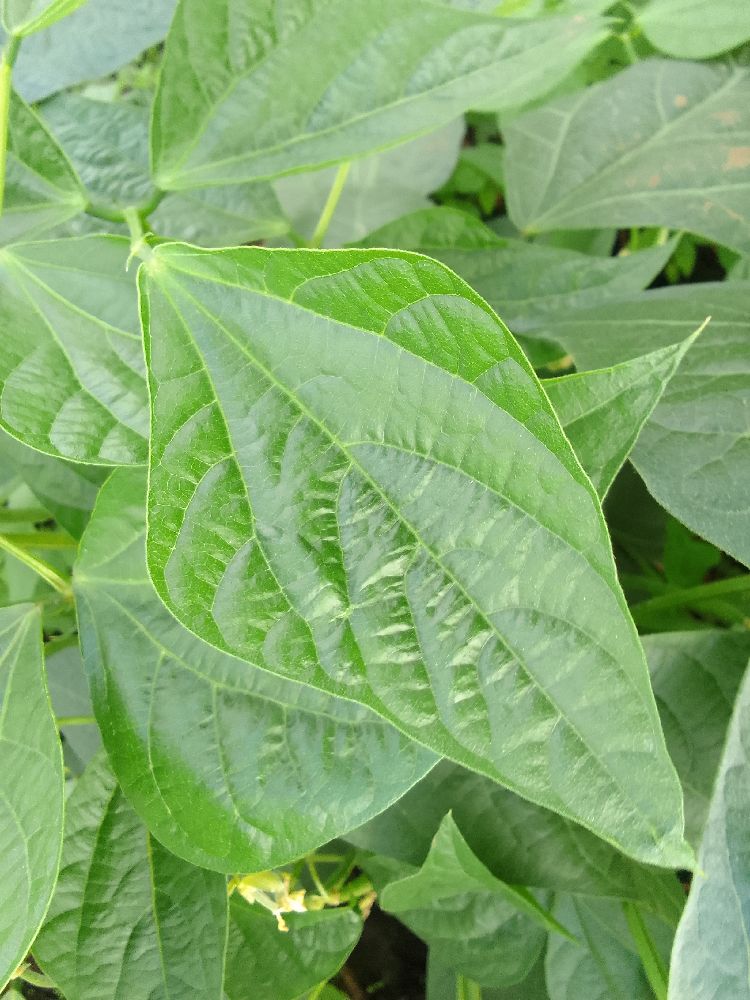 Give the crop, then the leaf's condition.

common bean, healthy
